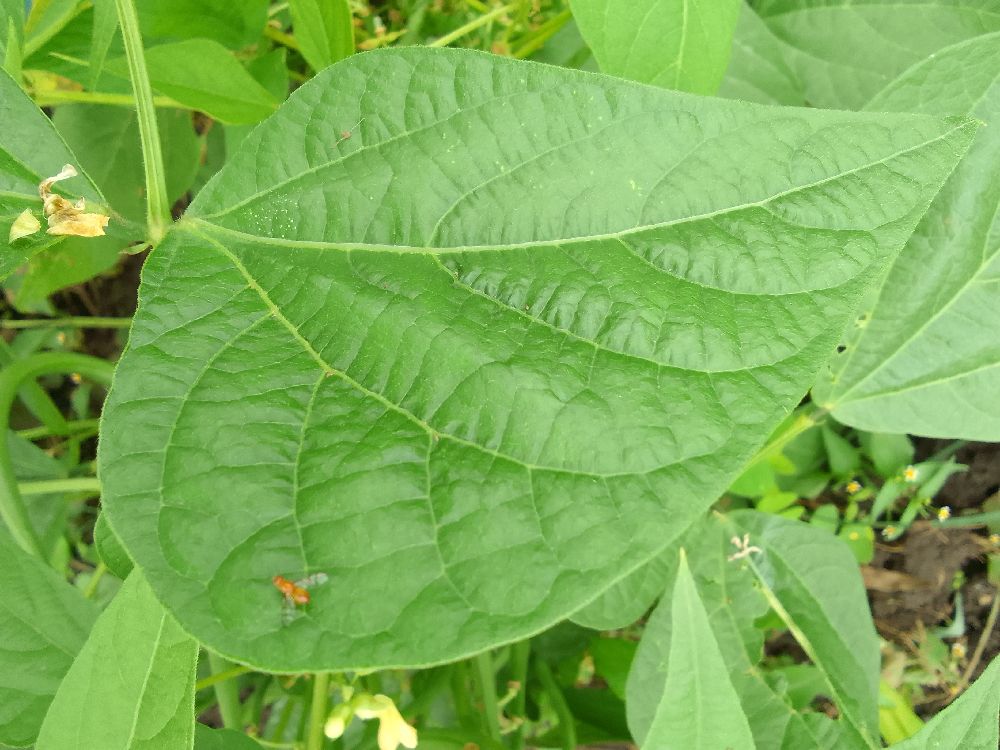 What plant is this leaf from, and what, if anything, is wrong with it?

common bean, healthy
